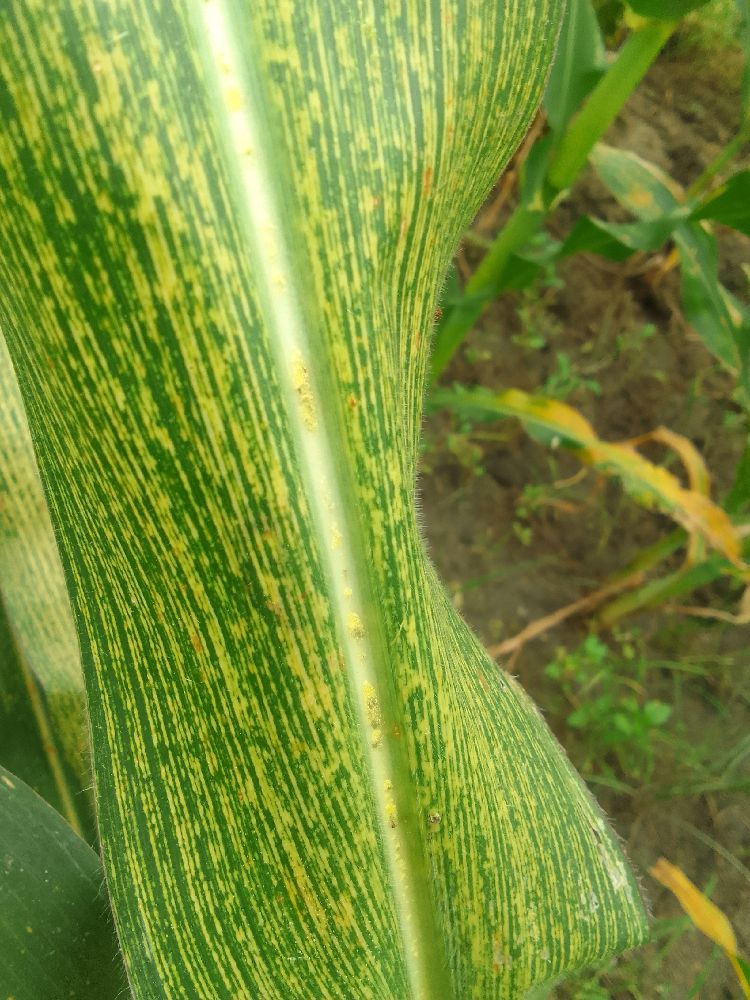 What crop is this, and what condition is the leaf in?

maize, maize streak virus
